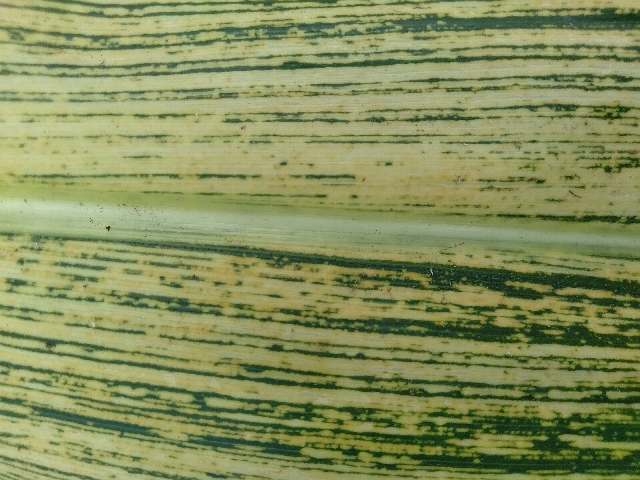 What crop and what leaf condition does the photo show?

maize, maize streak virus
